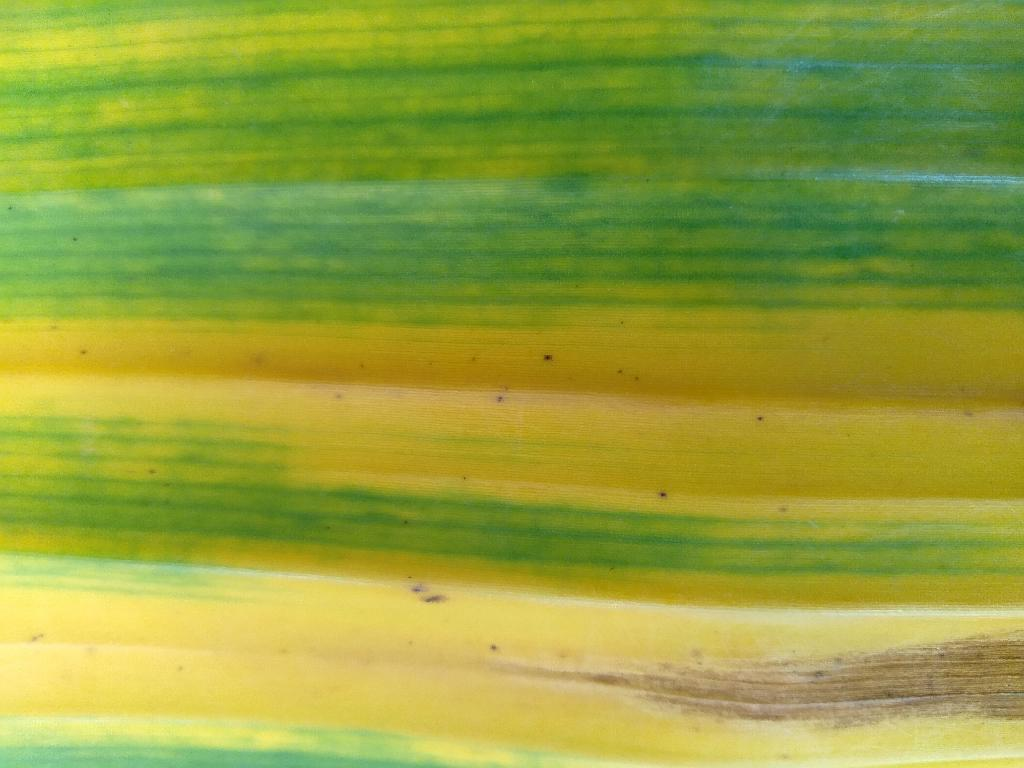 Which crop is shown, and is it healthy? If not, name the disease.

banana, fusarium wilt race 1
